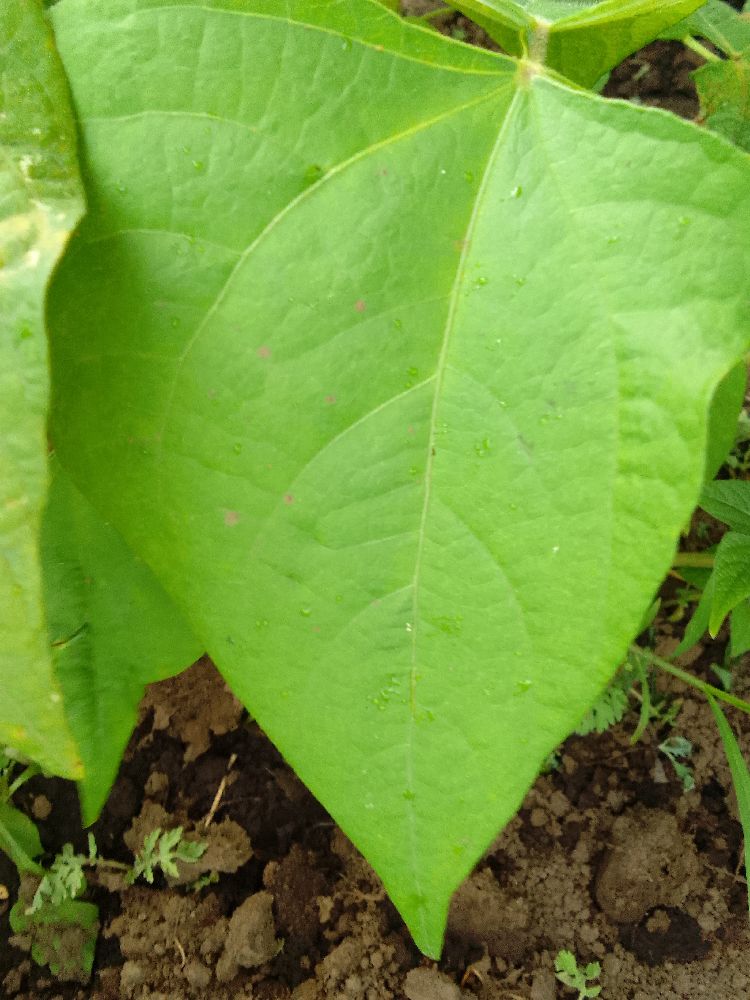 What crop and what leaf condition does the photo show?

common bean, healthy
